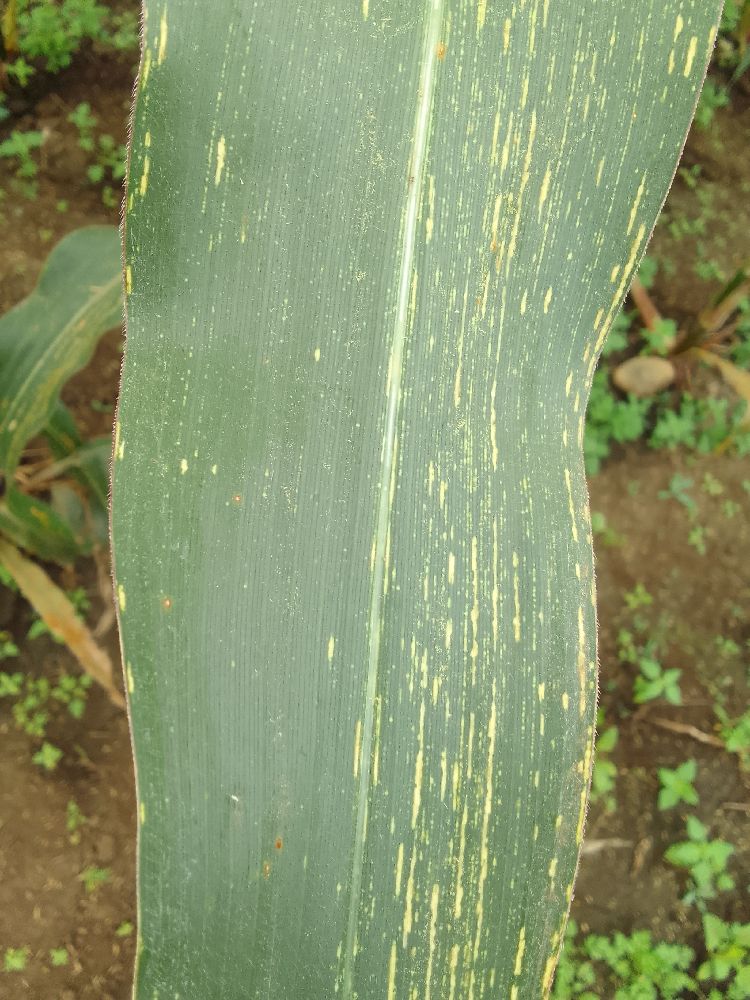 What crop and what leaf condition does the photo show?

maize, maize streak virus
